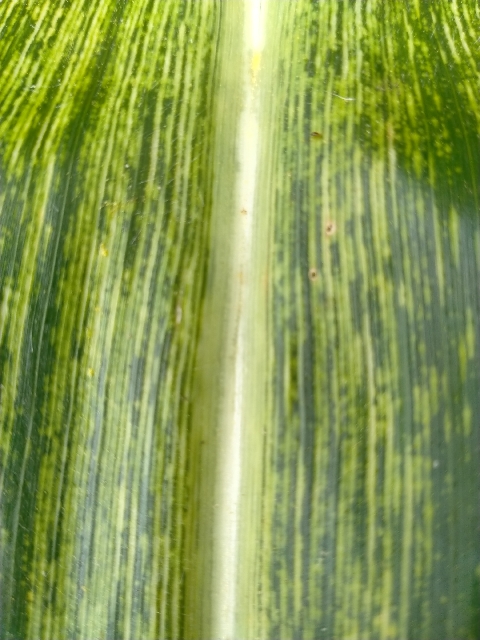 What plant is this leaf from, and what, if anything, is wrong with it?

maize, maize streak virus
